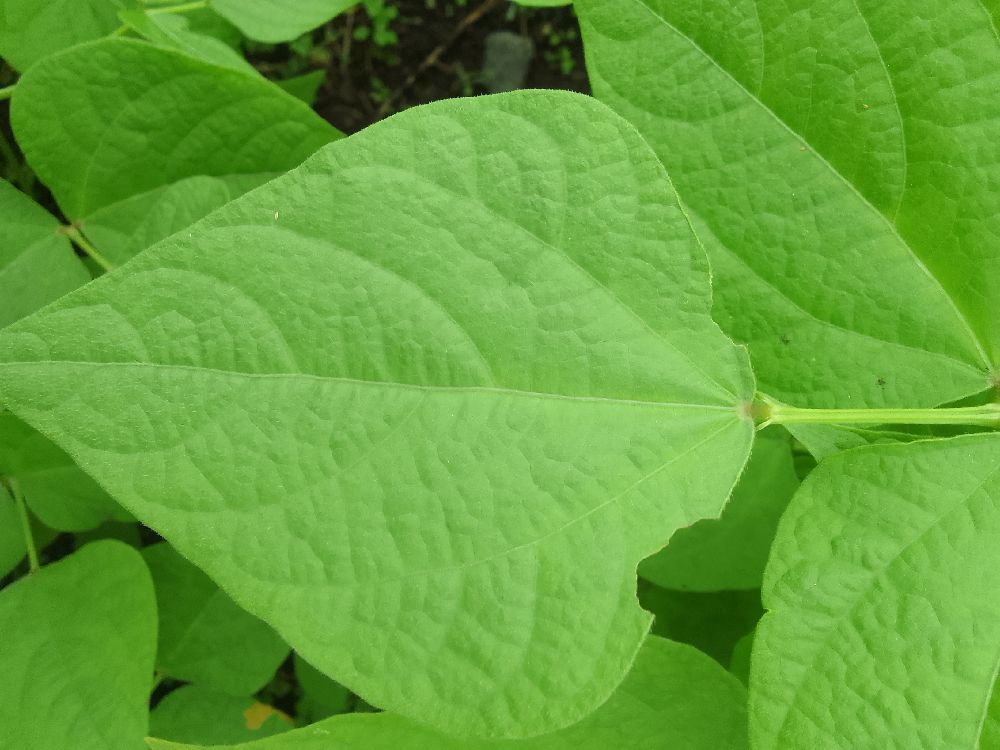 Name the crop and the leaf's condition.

common bean, healthy
